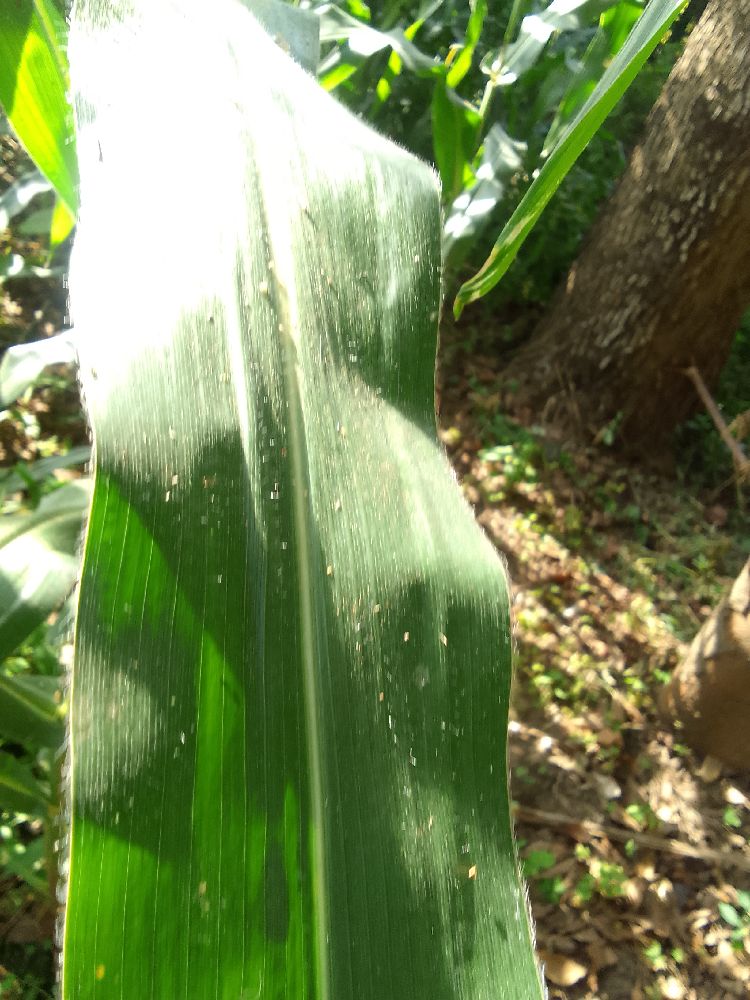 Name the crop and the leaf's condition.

maize, healthy
